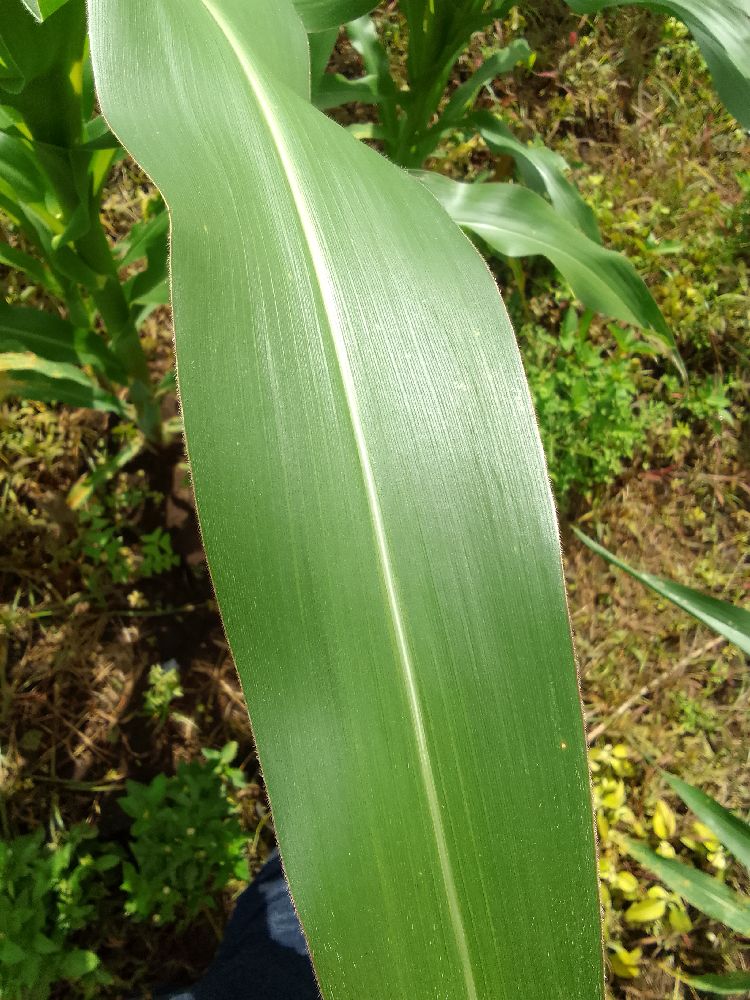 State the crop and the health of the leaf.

maize, healthy
